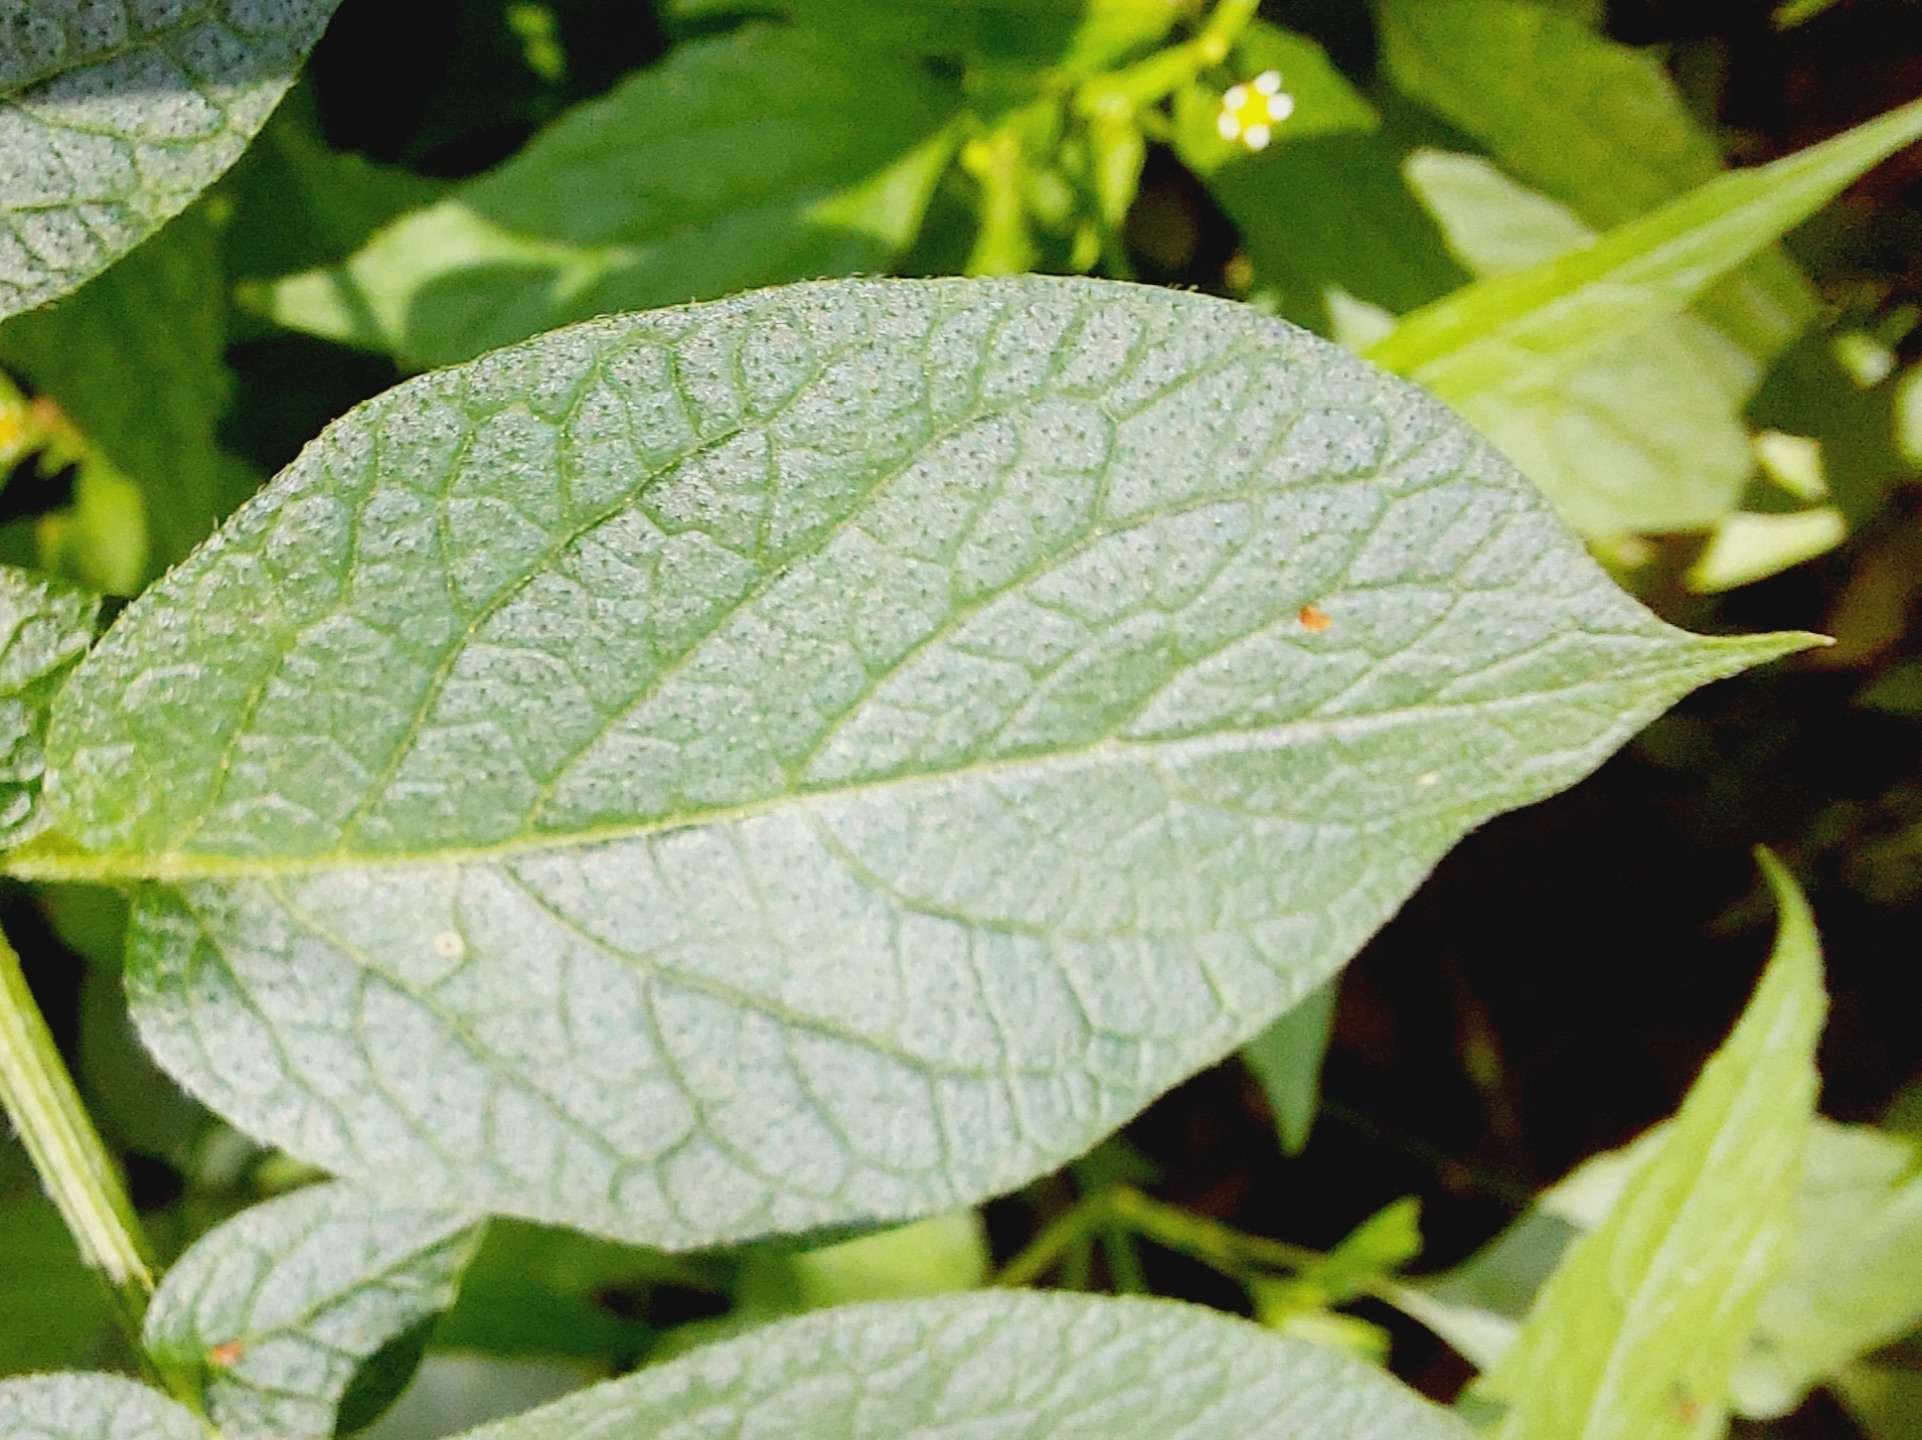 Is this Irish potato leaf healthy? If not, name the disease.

healthy
